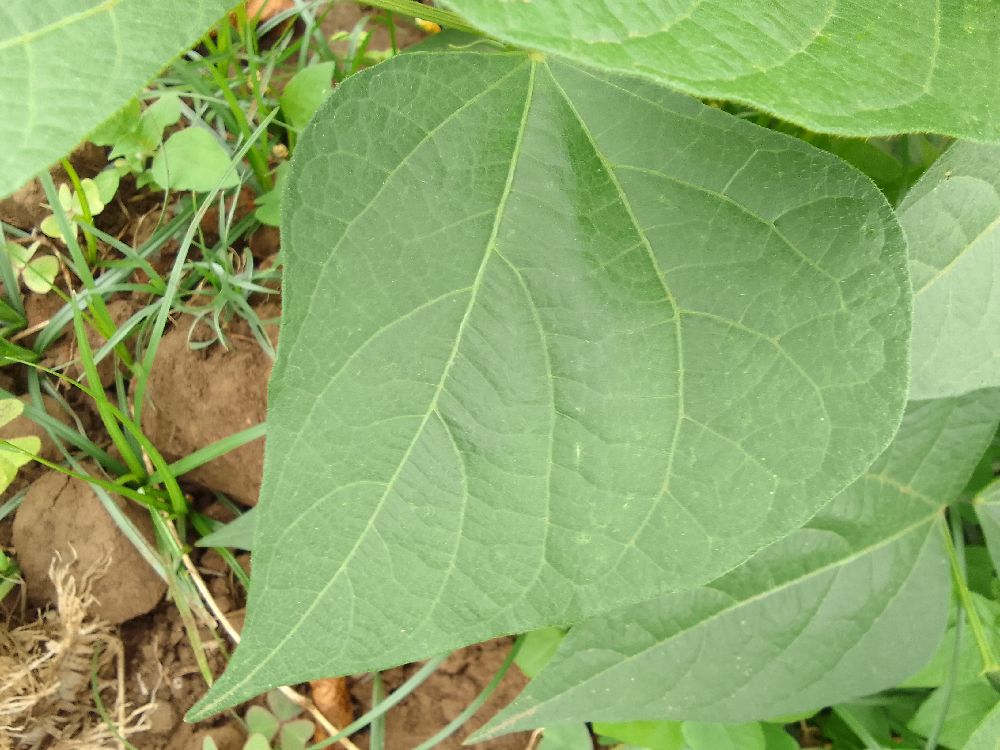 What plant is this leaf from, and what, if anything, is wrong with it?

common bean, healthy
